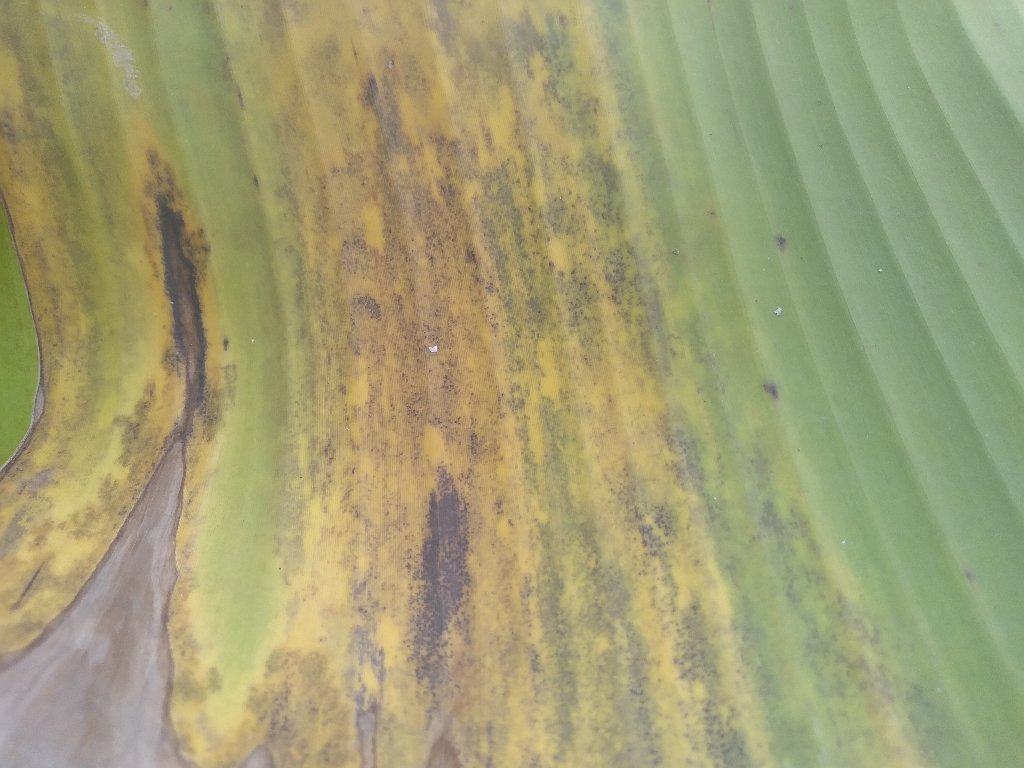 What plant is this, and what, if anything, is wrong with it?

banana, black sigatoka
